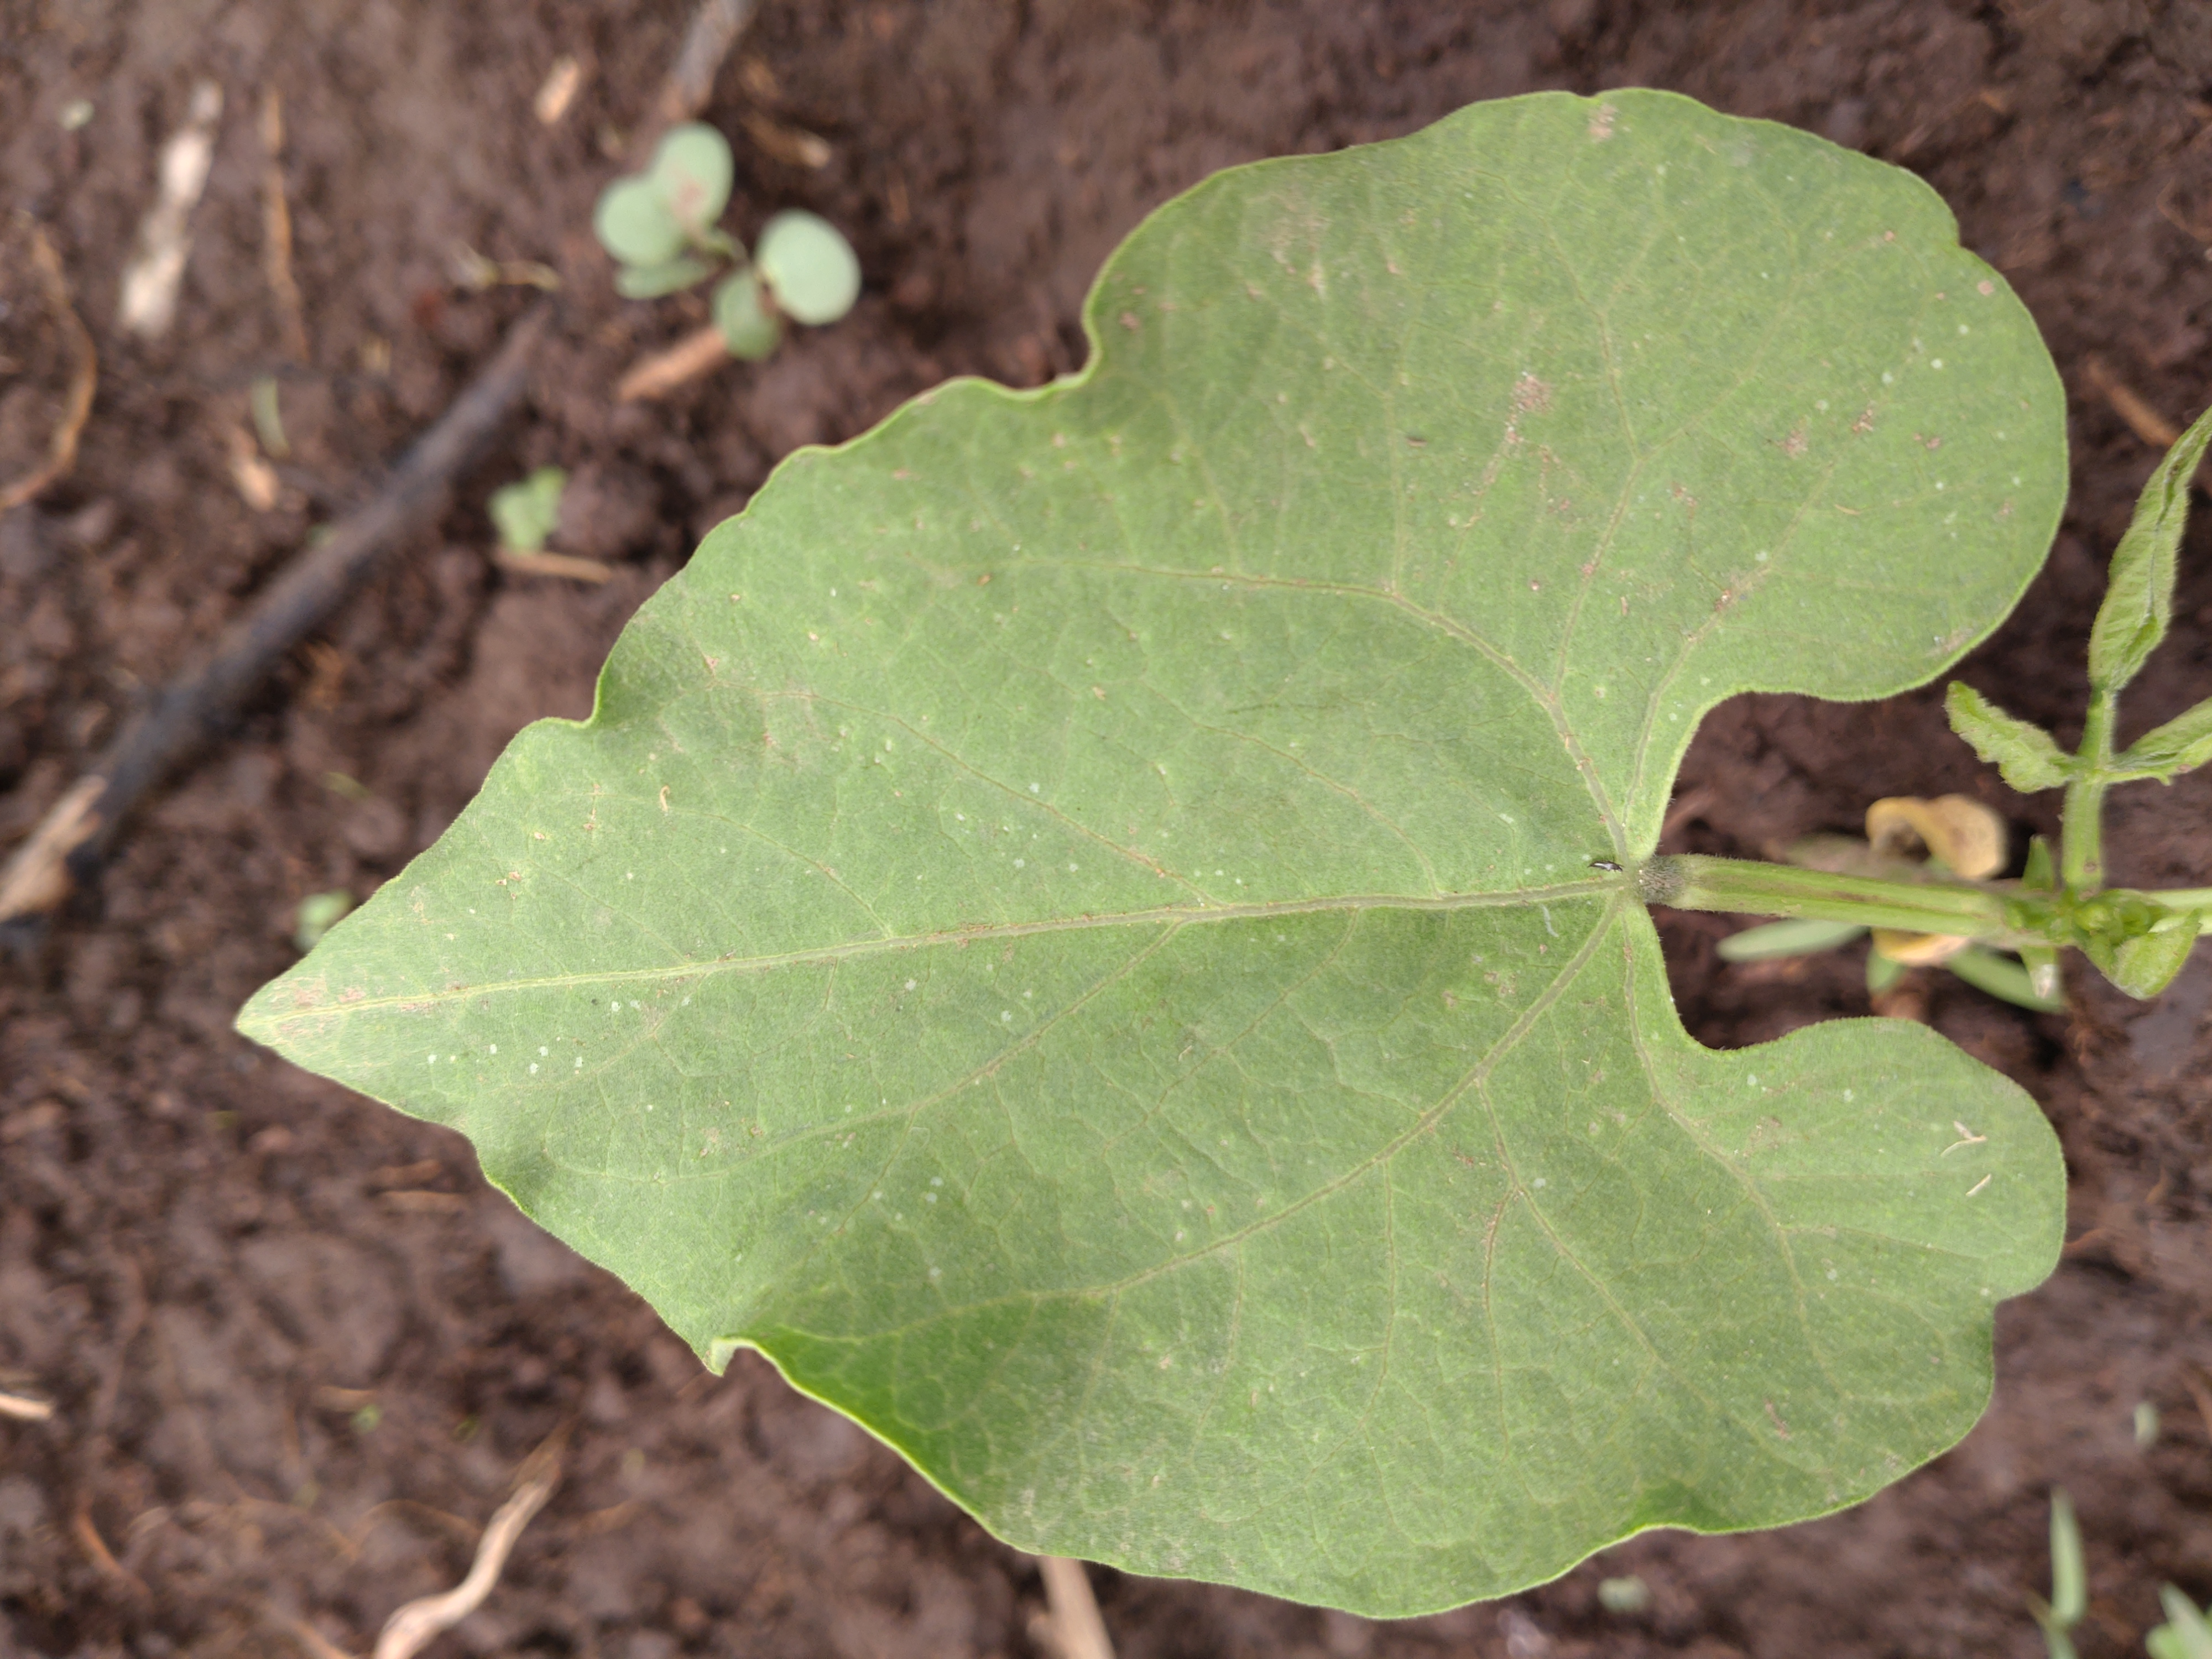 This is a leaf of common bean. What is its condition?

healthy
